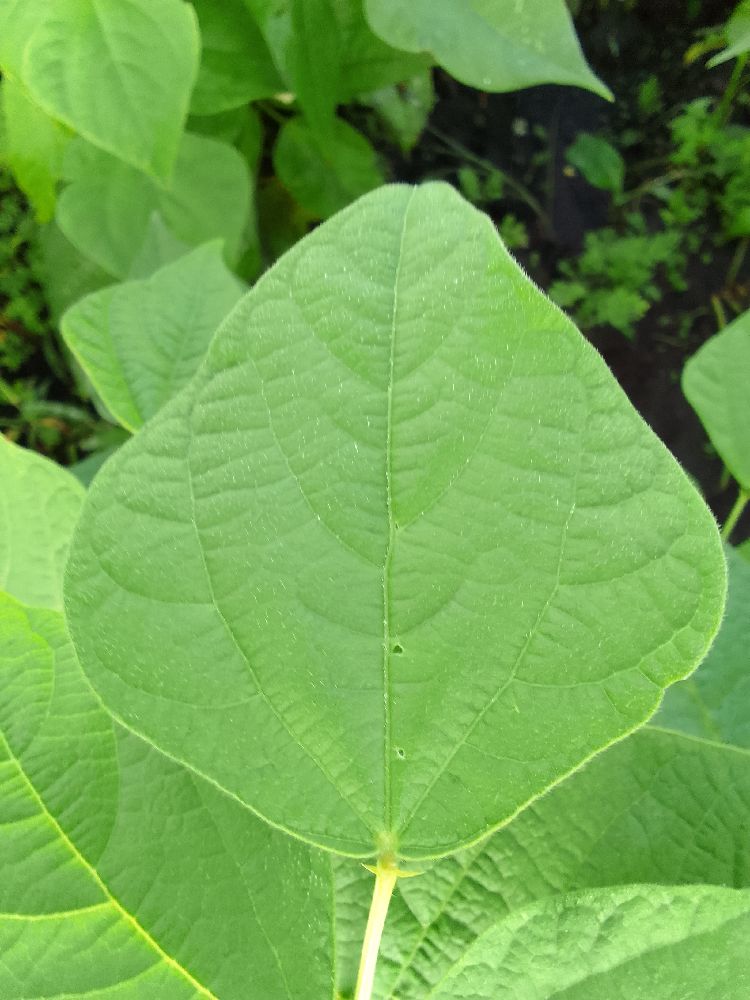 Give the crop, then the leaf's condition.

common bean, healthy
